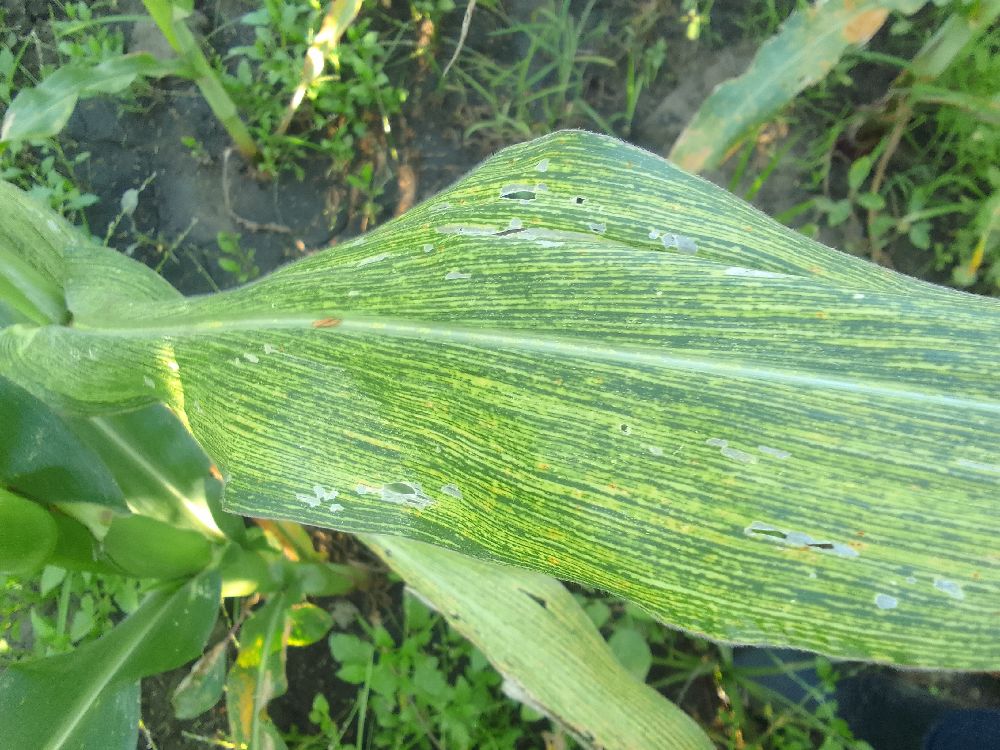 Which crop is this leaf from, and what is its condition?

maize, maize streak virus
